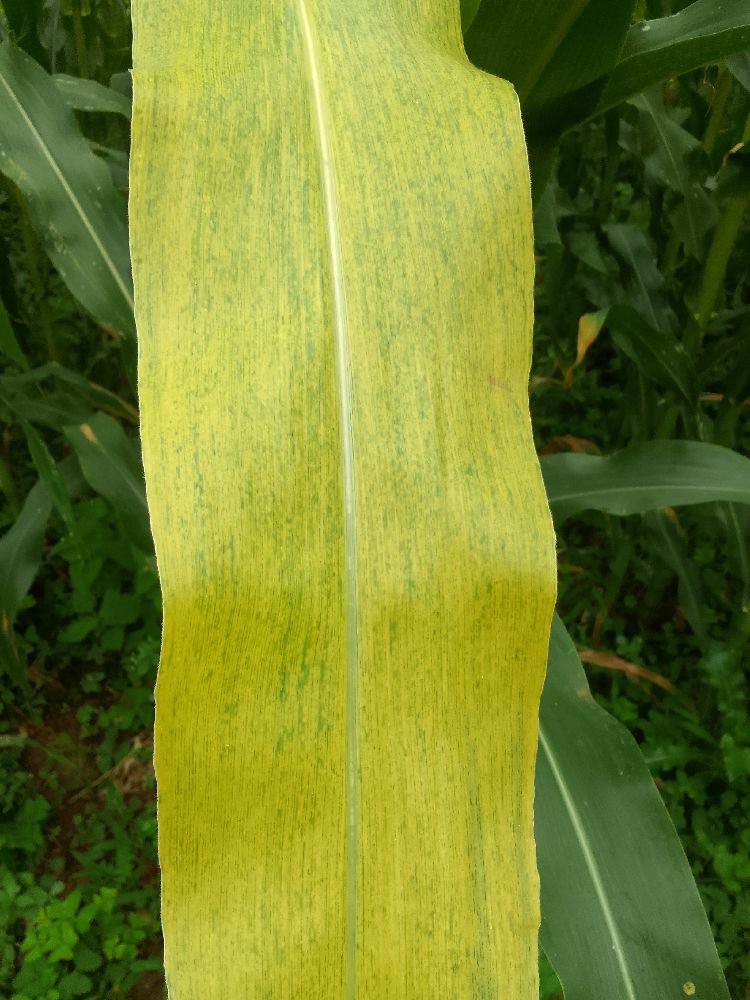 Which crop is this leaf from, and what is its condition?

maize, maize lethal necrosis
